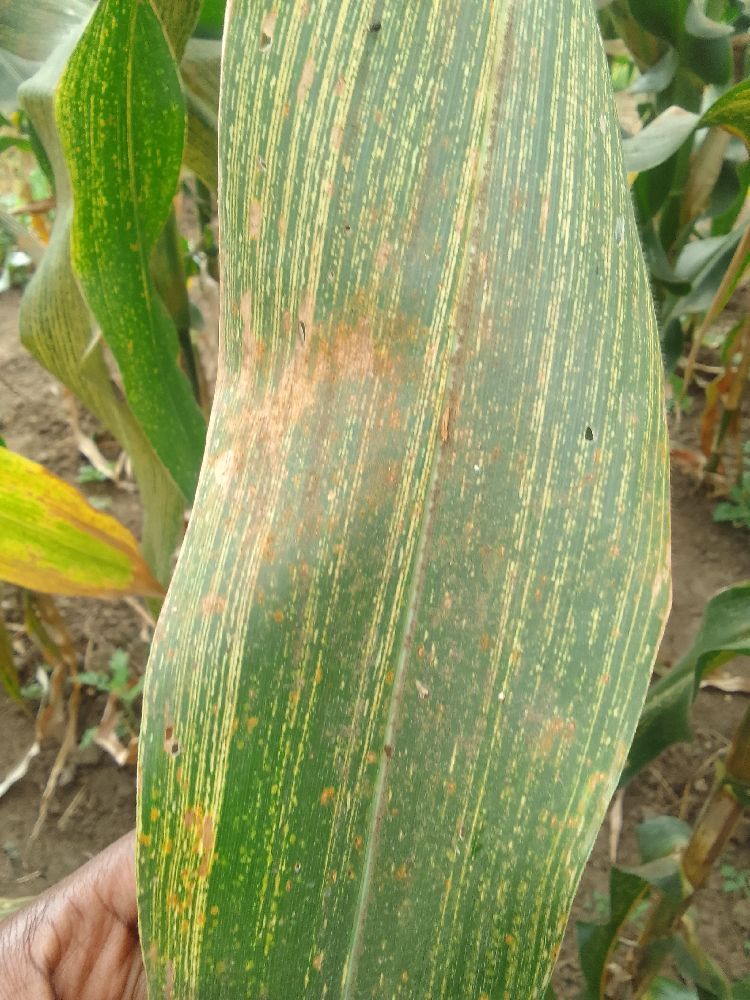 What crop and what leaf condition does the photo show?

maize, maize streak virus
